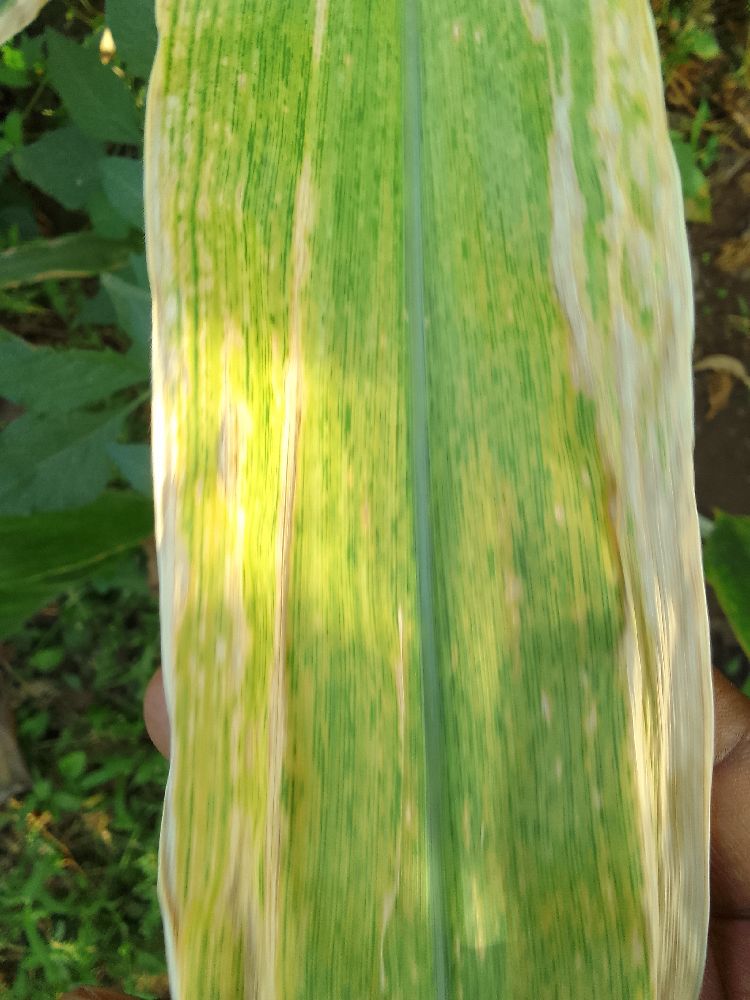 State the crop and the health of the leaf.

maize, maize lethal necrosis
